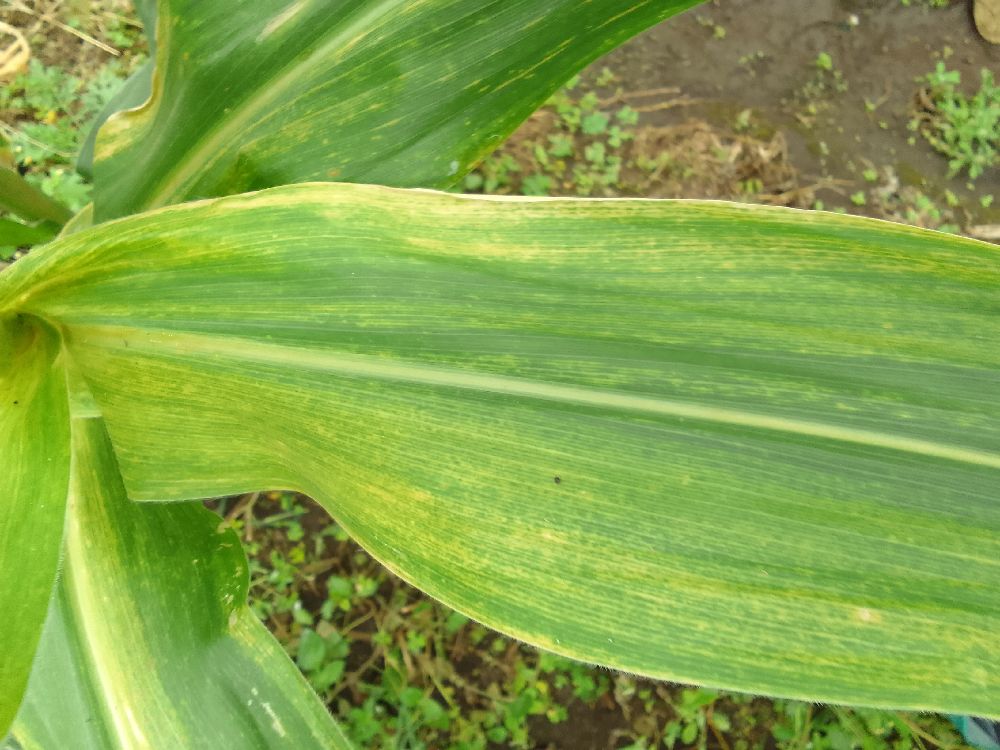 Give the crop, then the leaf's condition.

maize, maize lethal necrosis
